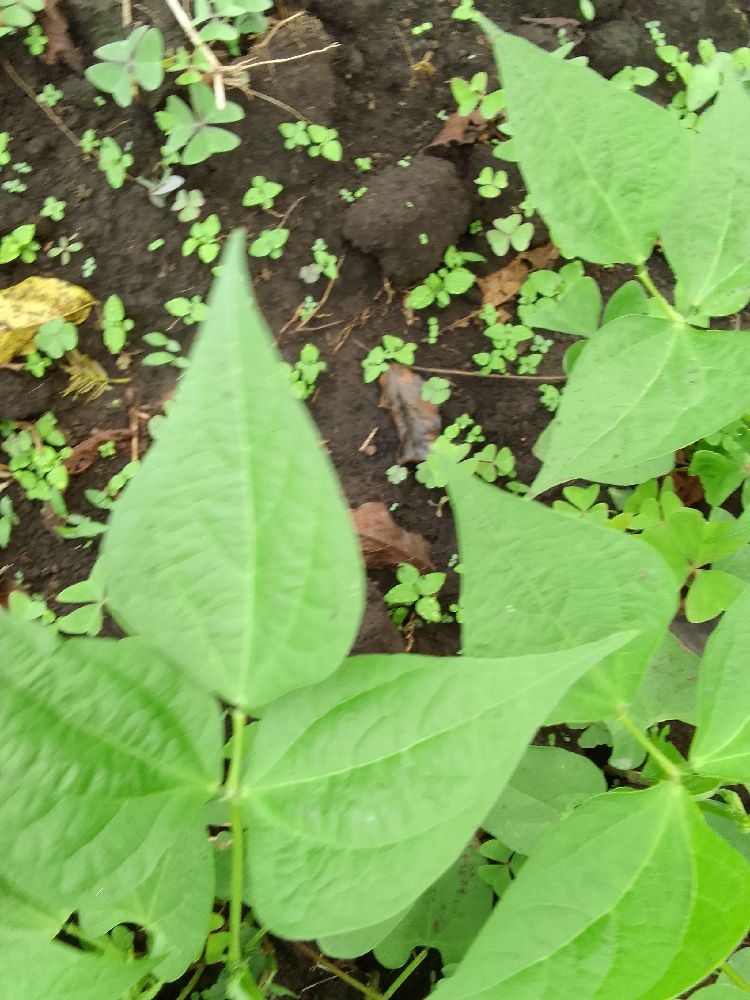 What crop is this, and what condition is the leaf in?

common bean, healthy
